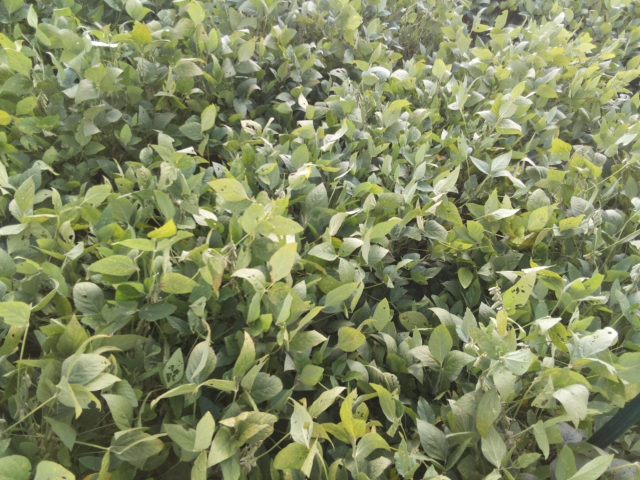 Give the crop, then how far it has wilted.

soybean, slight leaflet or petiole turgor loss in upper canopy
